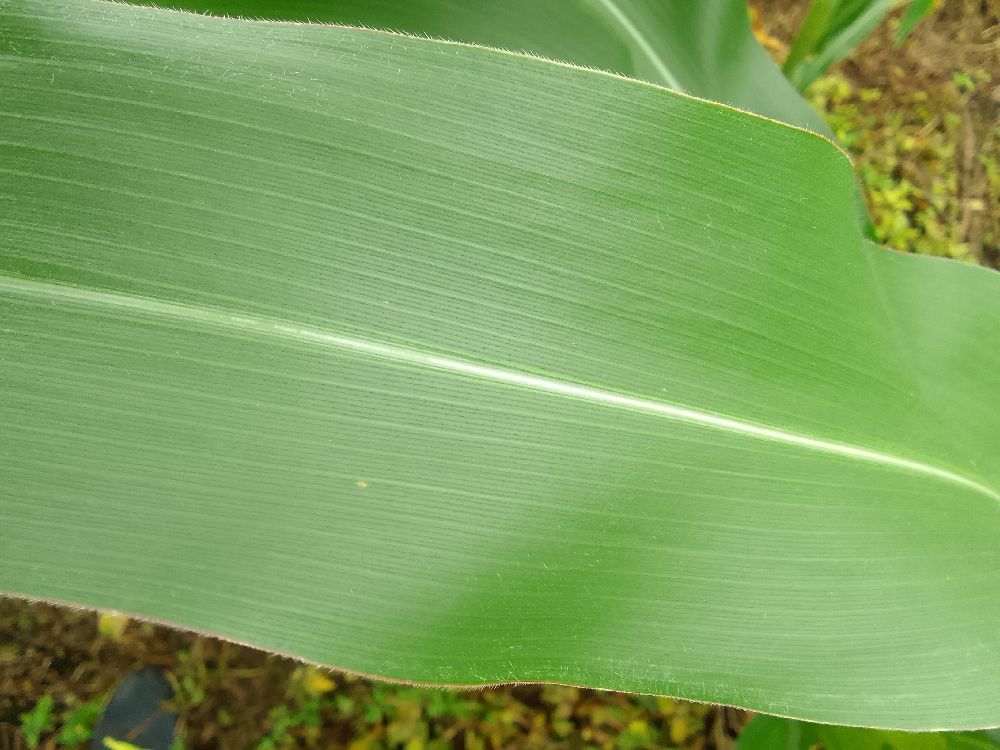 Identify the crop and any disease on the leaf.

maize, healthy
